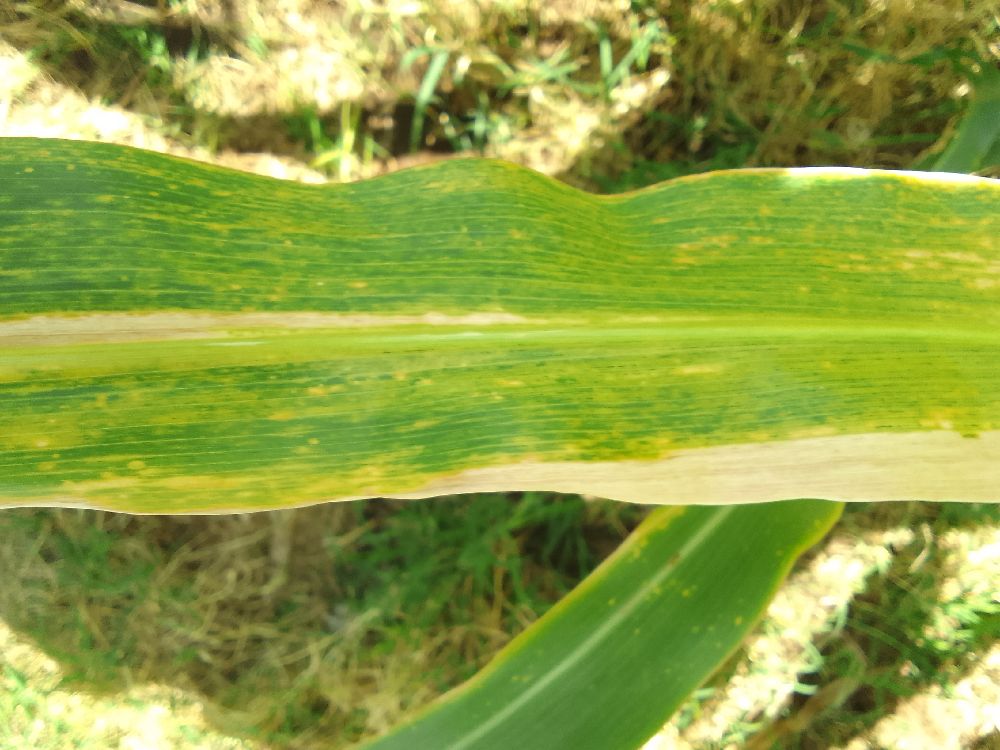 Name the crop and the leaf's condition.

maize, maize lethal necrosis
